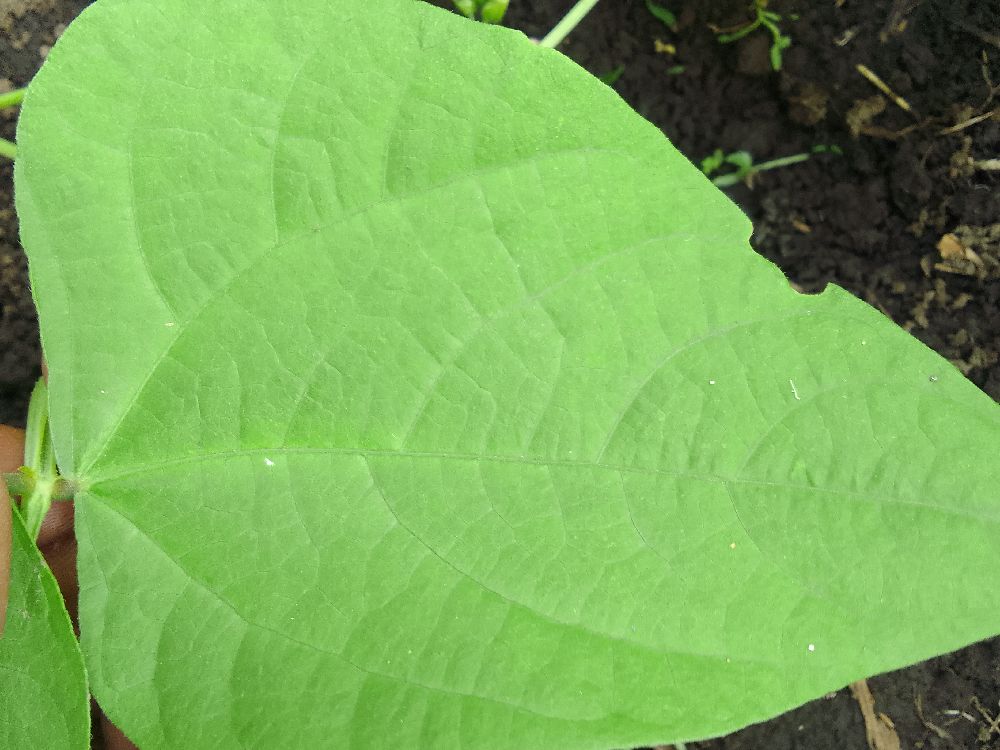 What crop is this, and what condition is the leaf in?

common bean, healthy
